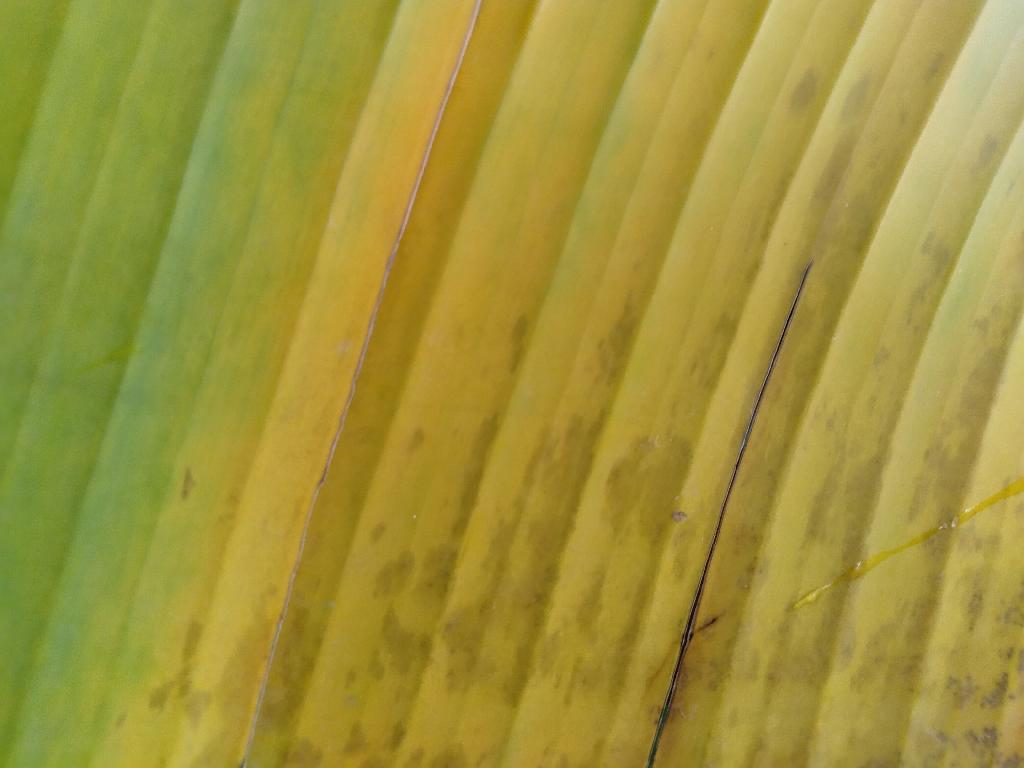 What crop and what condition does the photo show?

banana, fusarium wilt race 1
